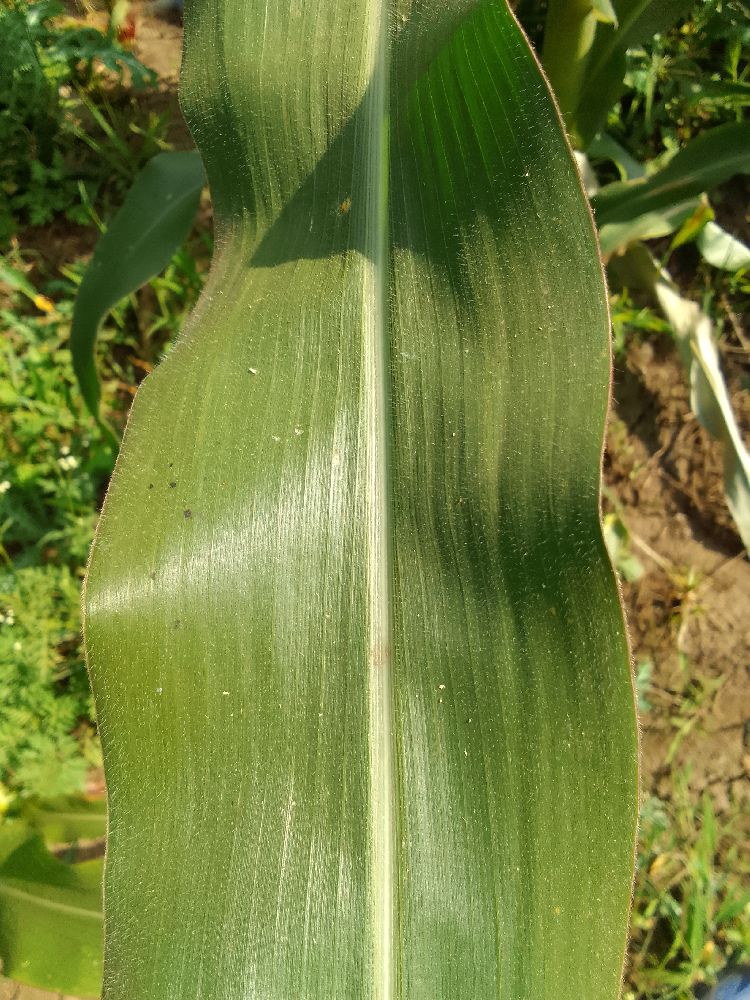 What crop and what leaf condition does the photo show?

maize, healthy
